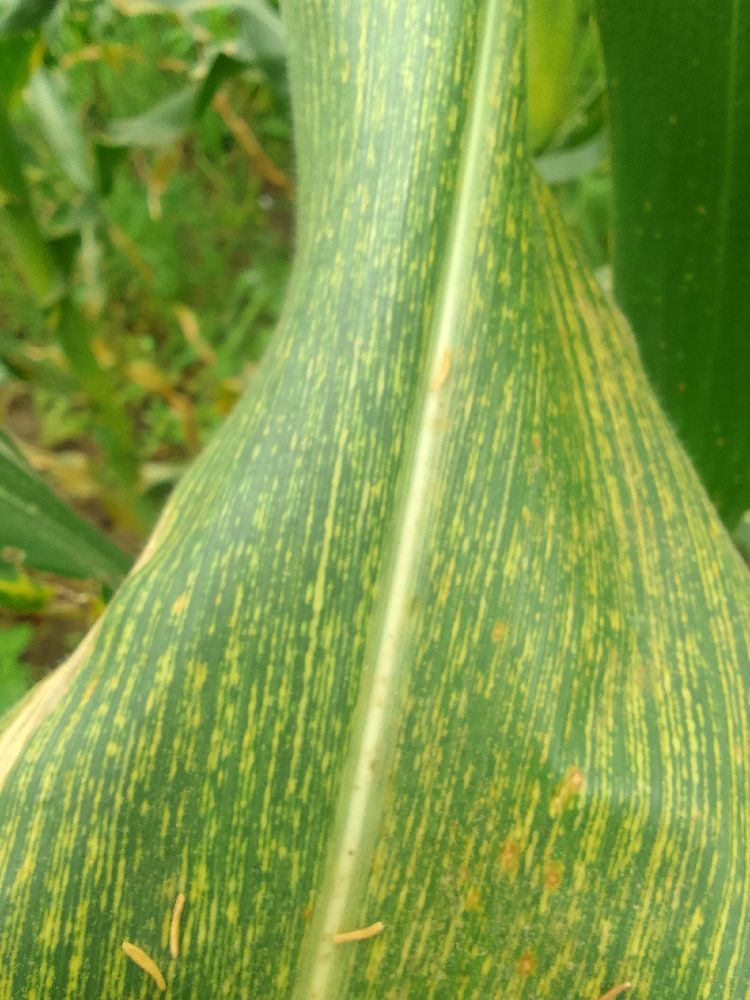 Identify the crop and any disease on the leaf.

maize, maize streak virus
